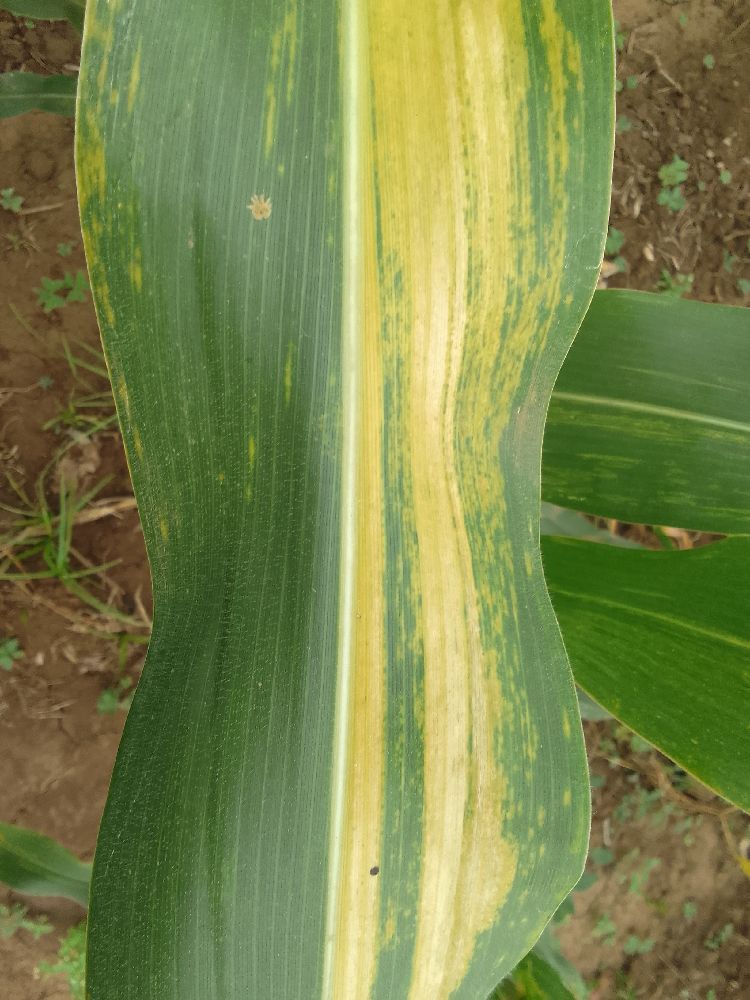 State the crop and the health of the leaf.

maize, maize lethal necrosis
